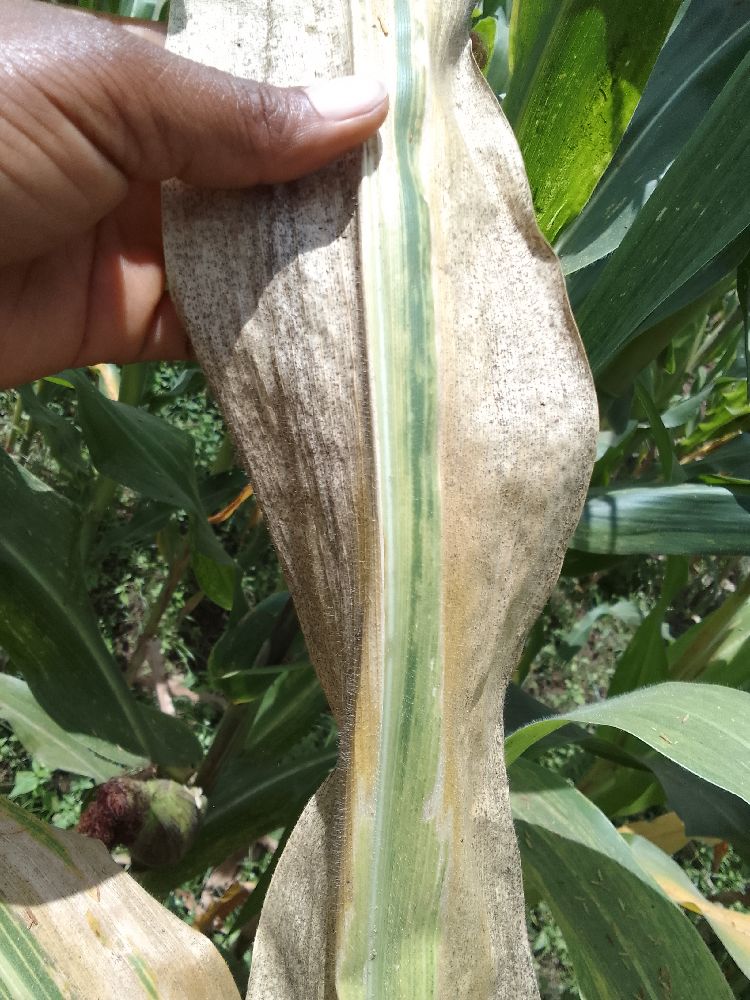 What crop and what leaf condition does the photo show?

maize, maize lethal necrosis
